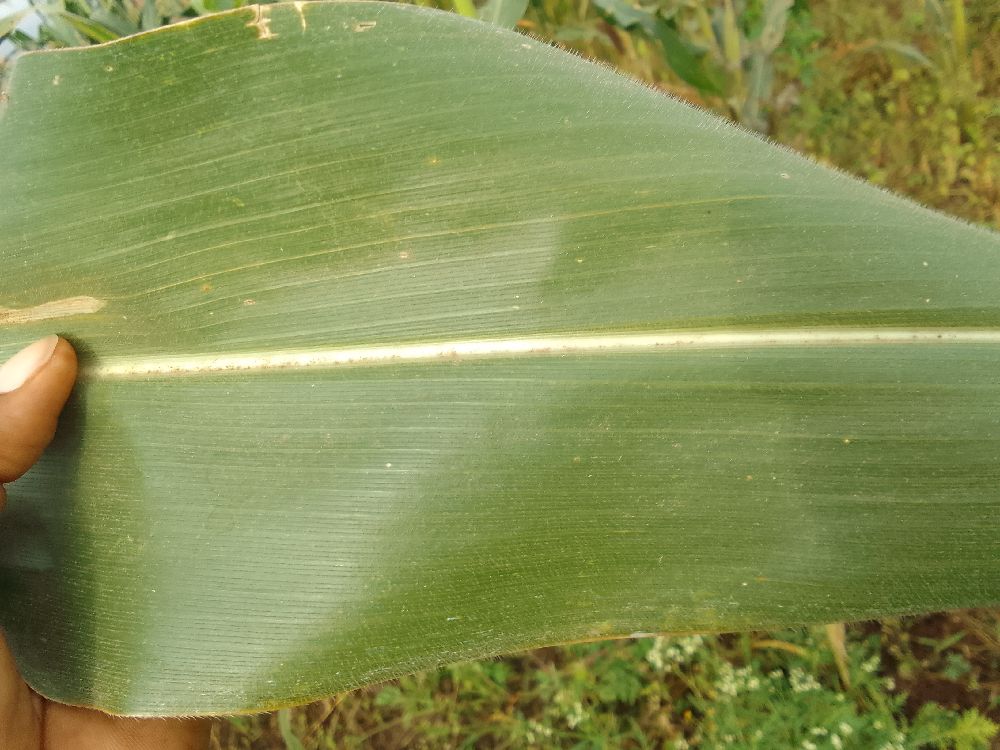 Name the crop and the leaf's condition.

maize, healthy
